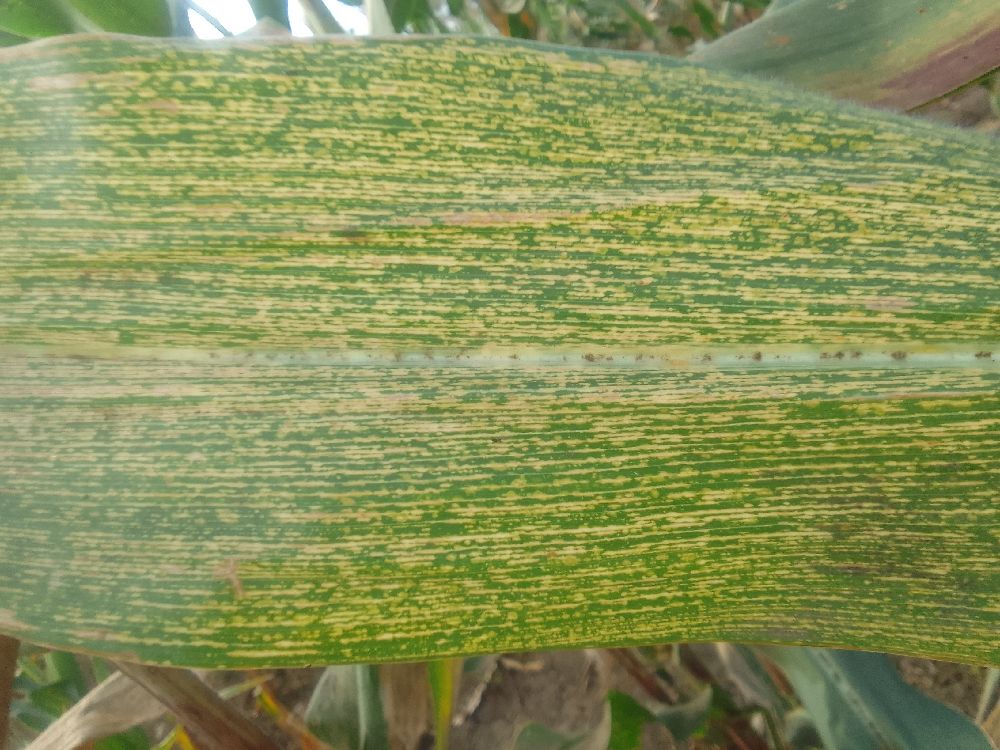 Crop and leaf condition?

maize, maize streak virus
